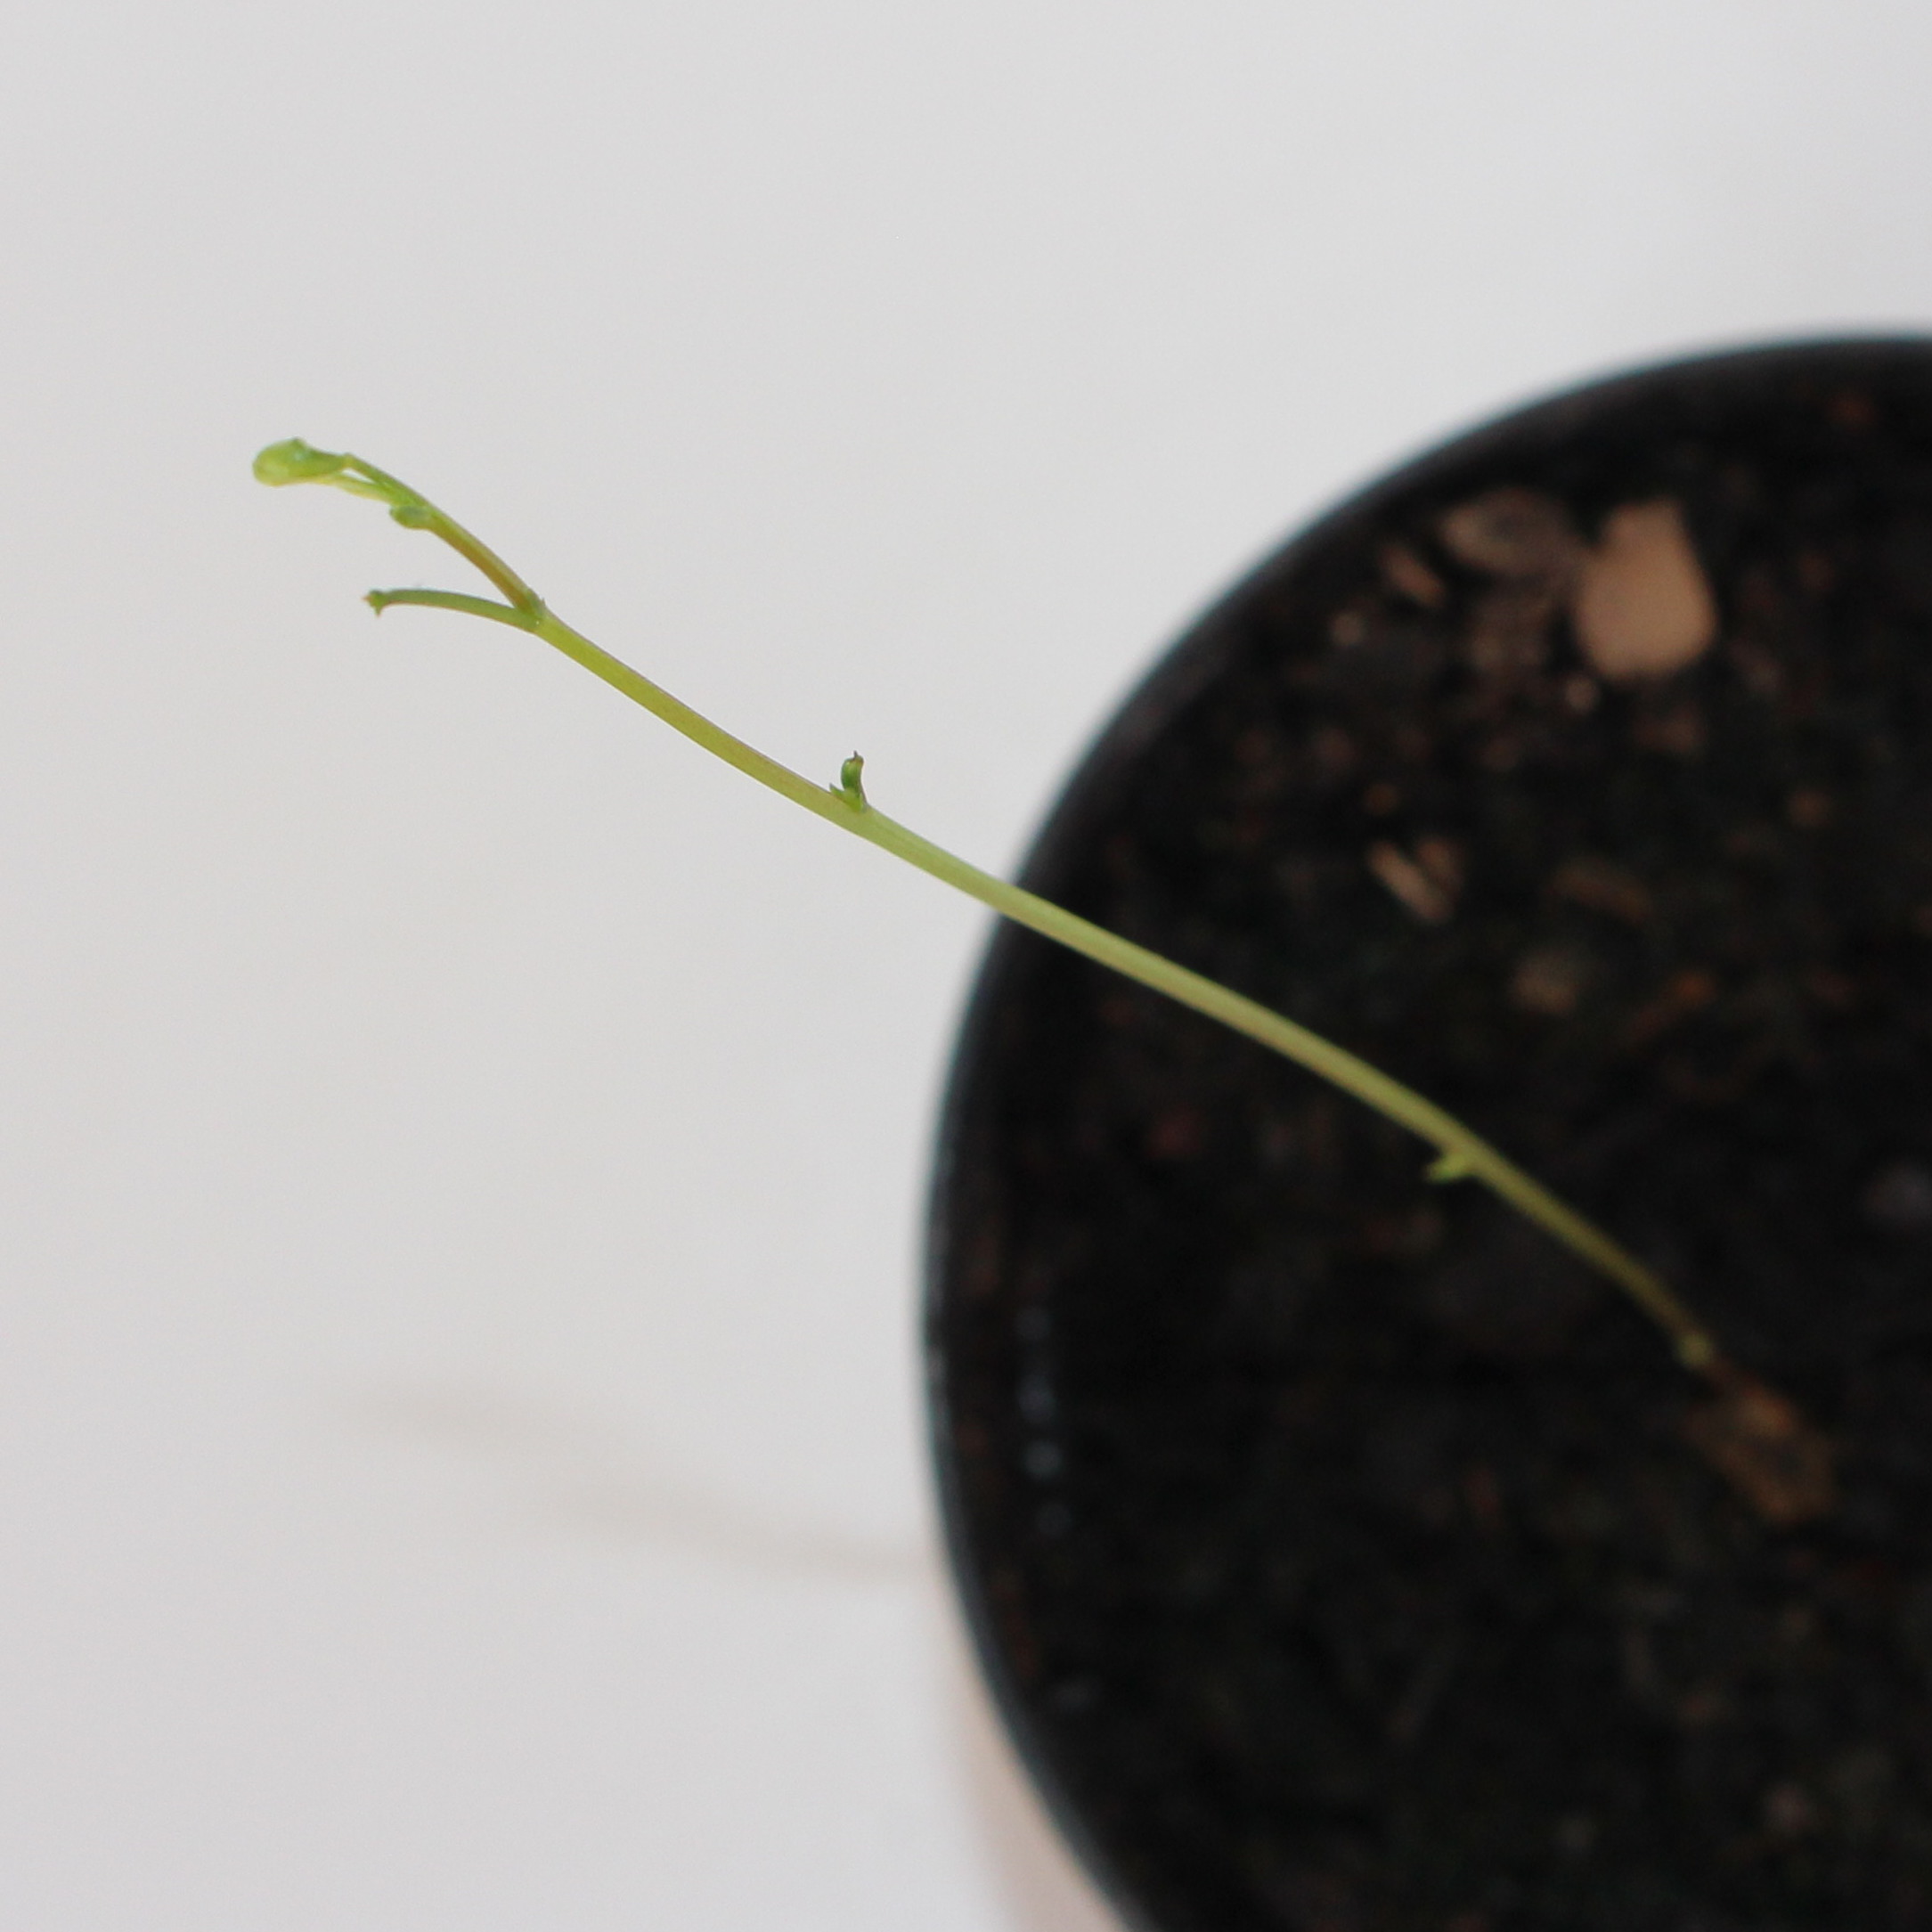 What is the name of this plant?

Vicia sativa
